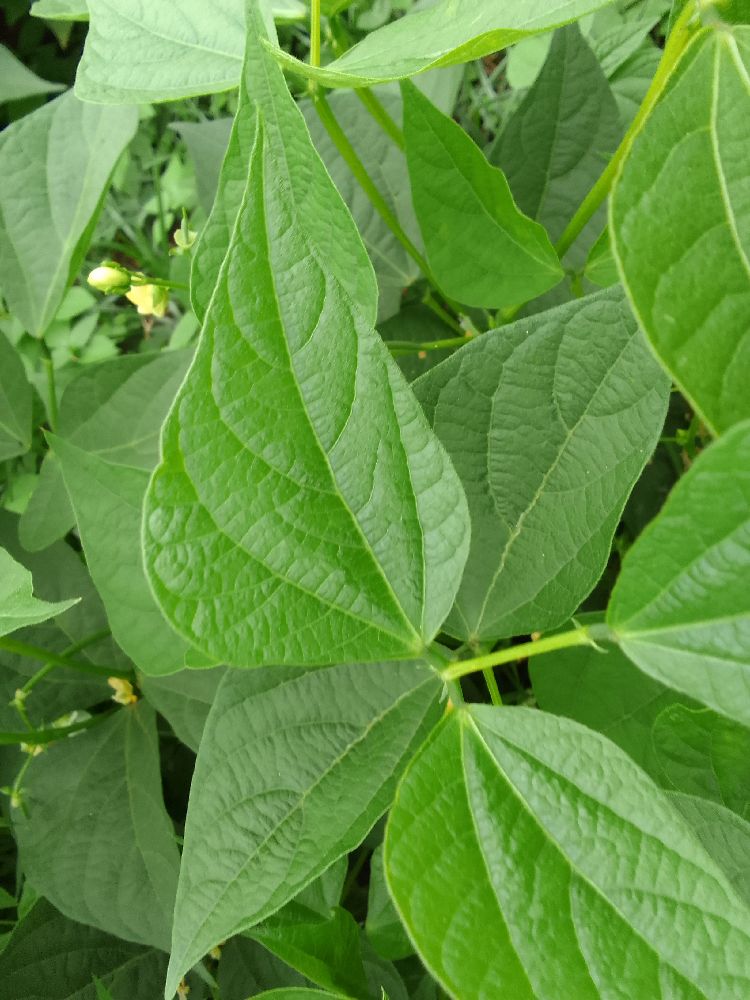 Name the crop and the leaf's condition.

common bean, healthy
